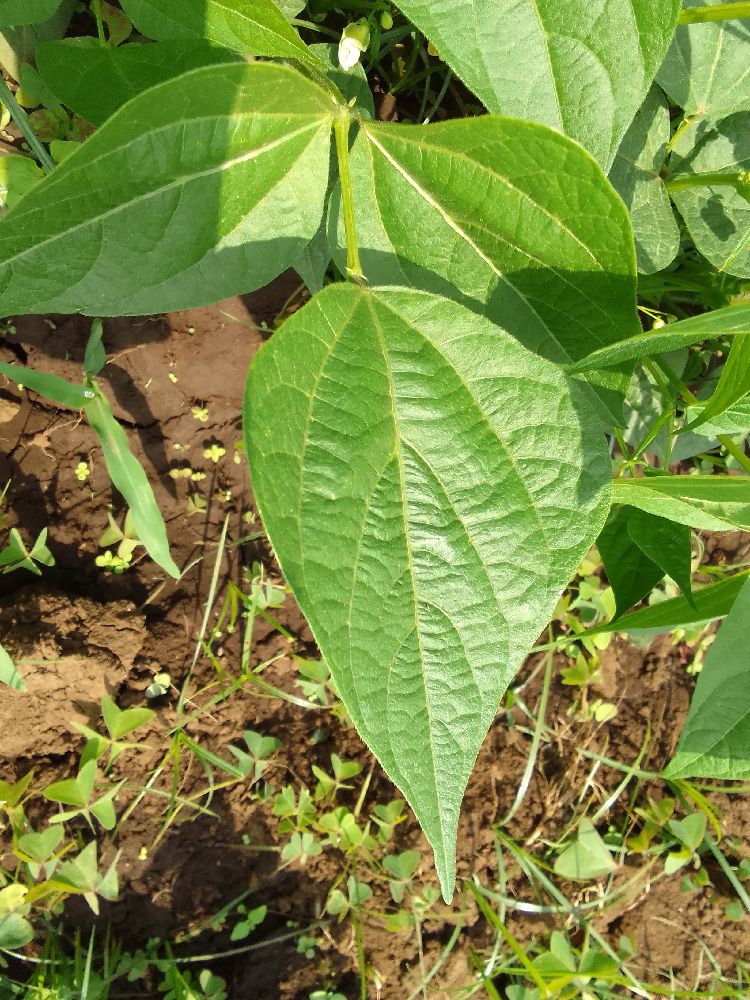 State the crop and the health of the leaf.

common bean, healthy
